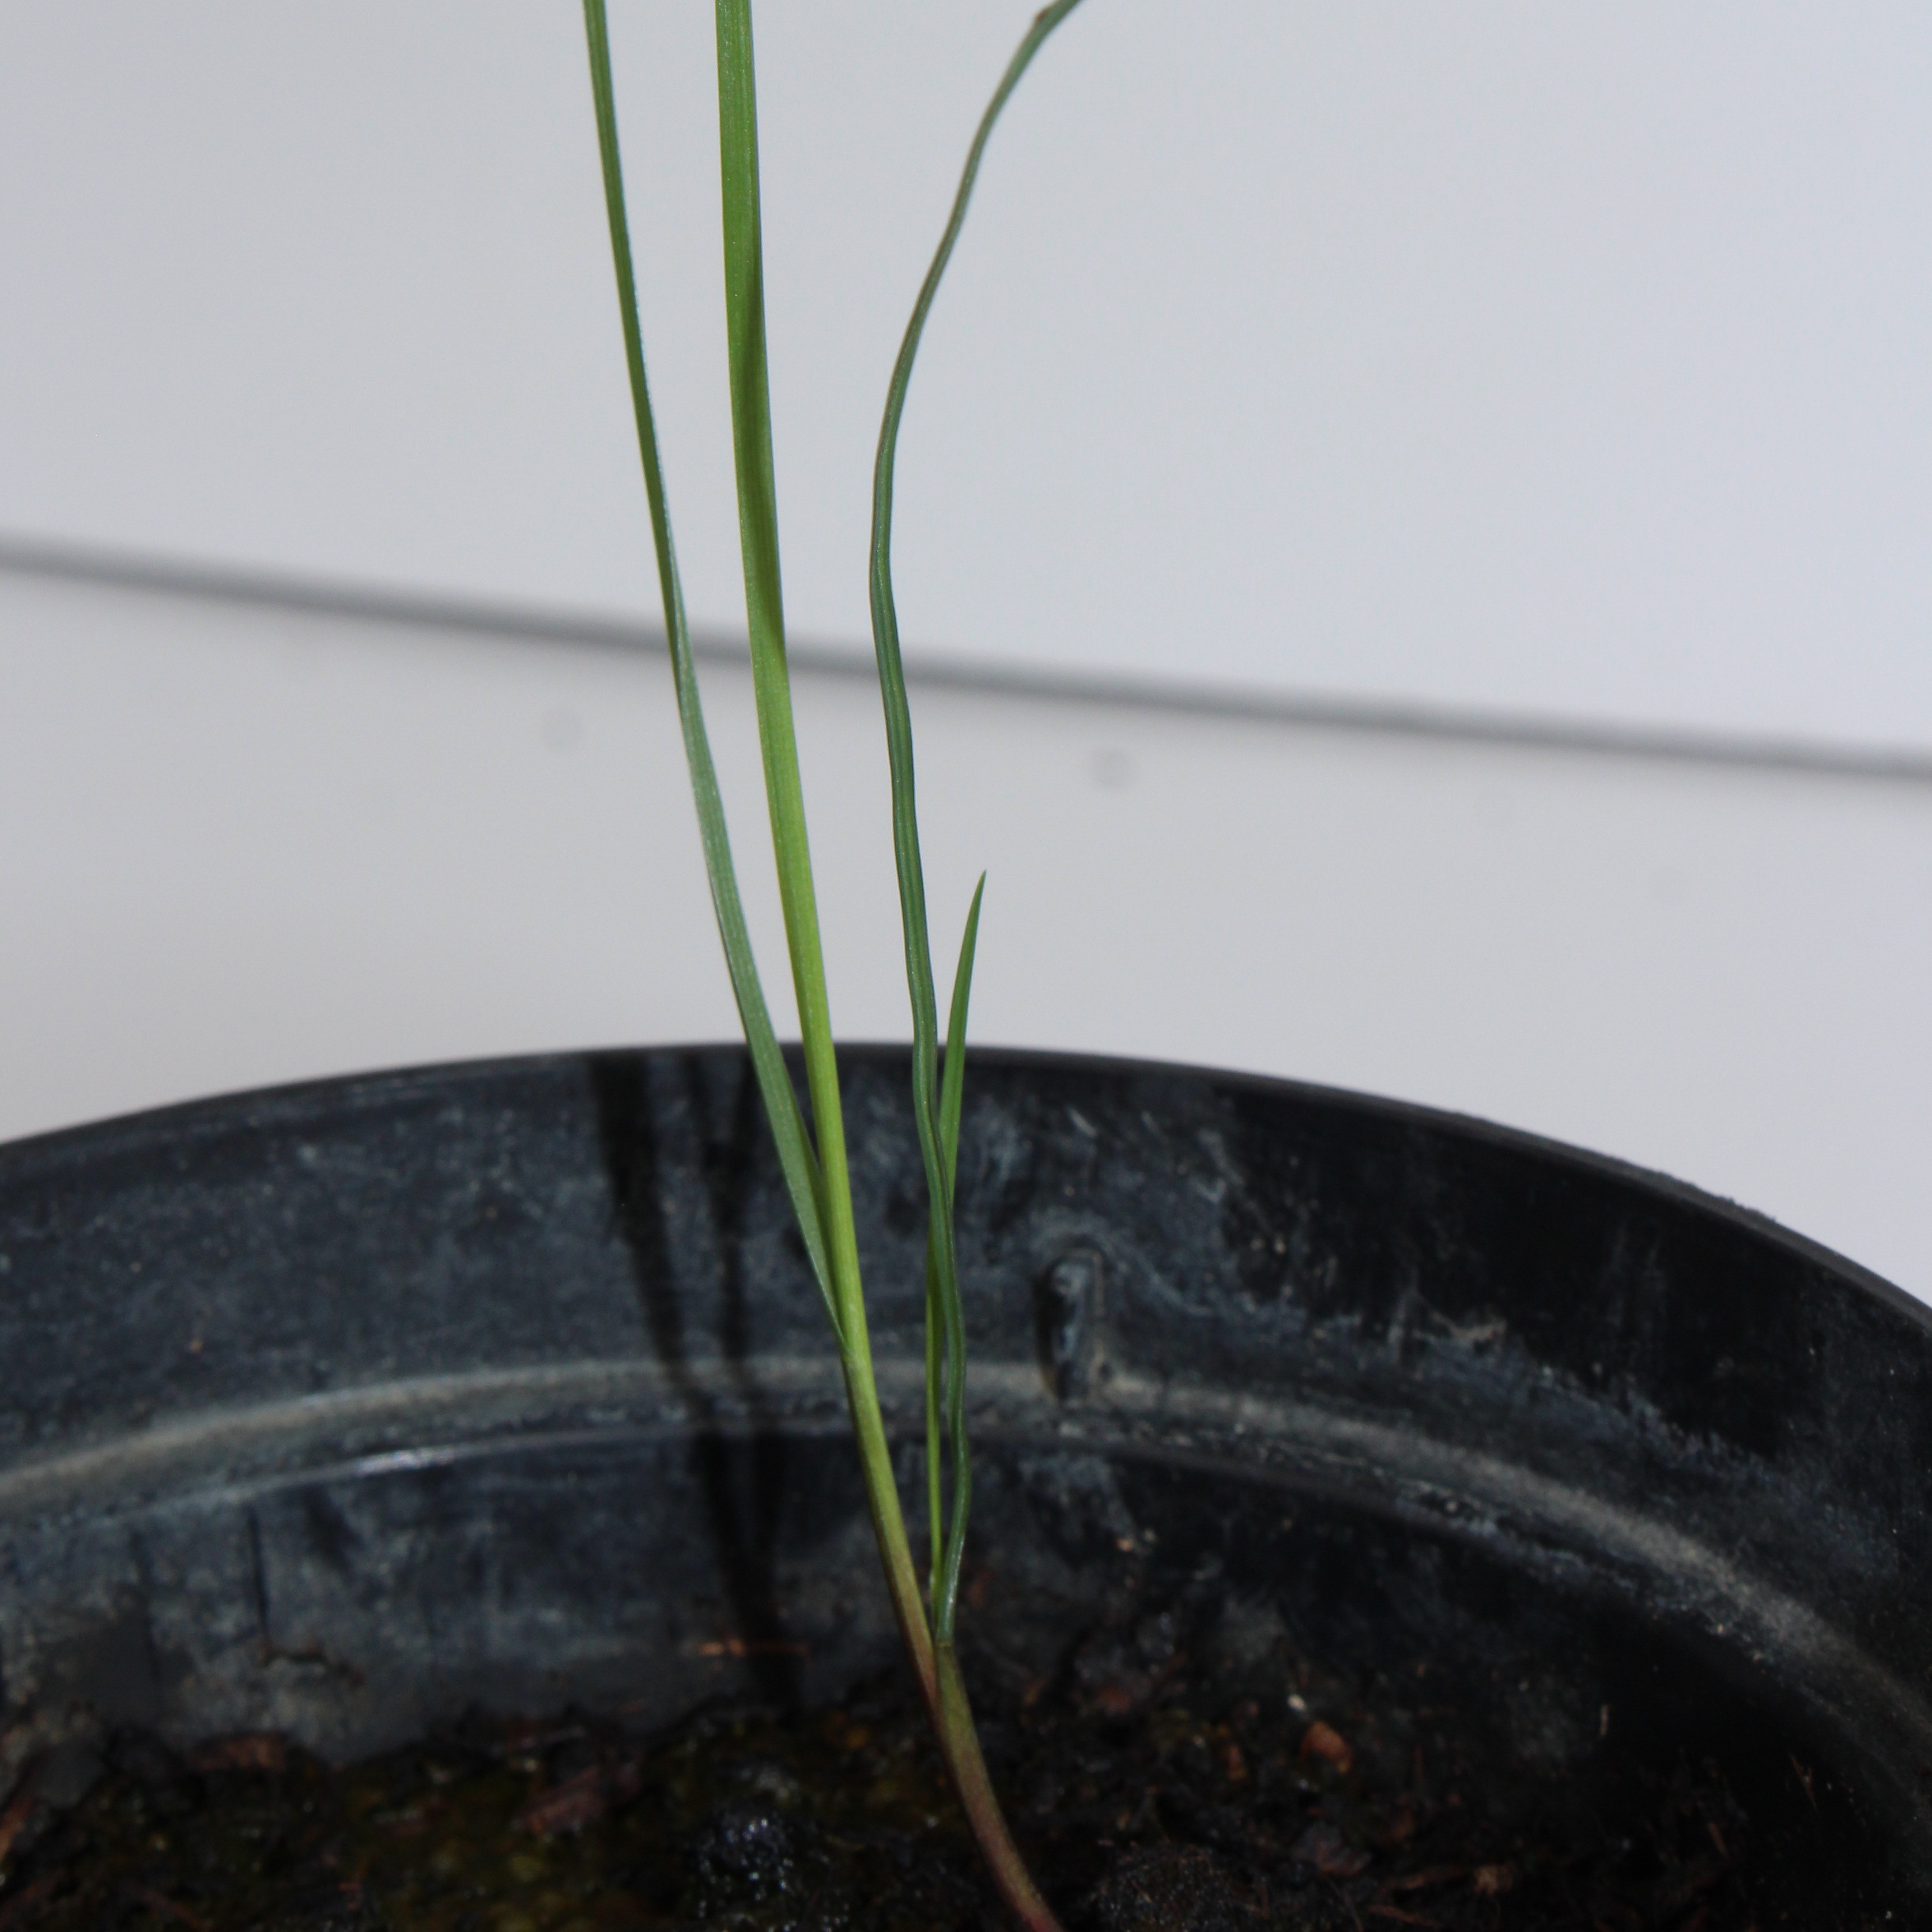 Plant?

Lolium multiflorum
